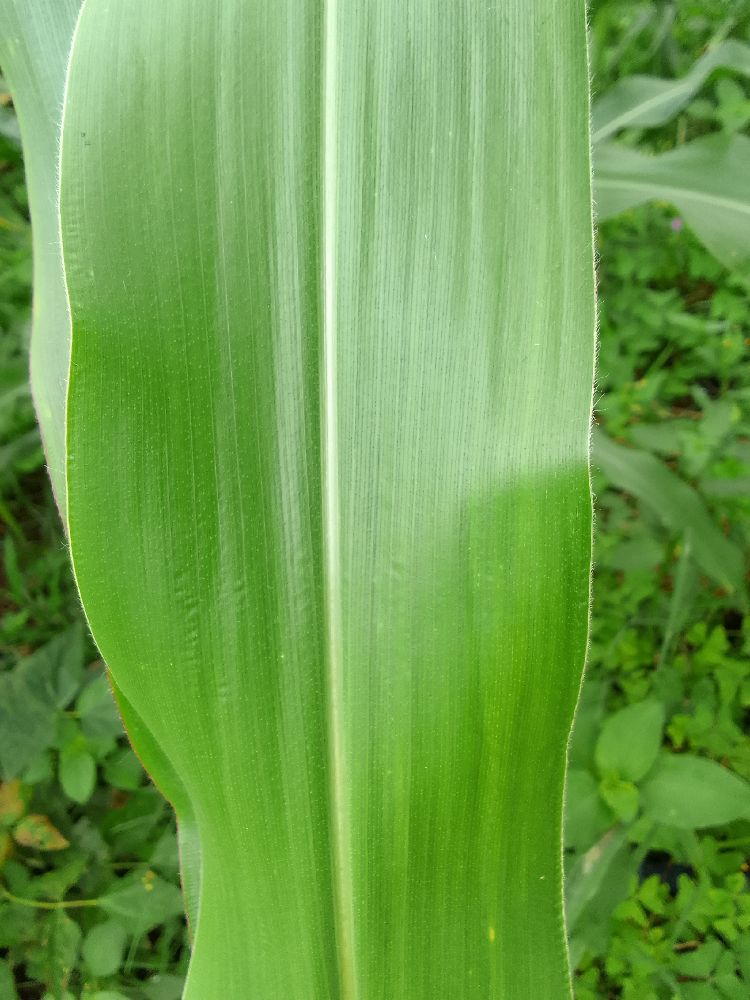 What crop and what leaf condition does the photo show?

maize, healthy
